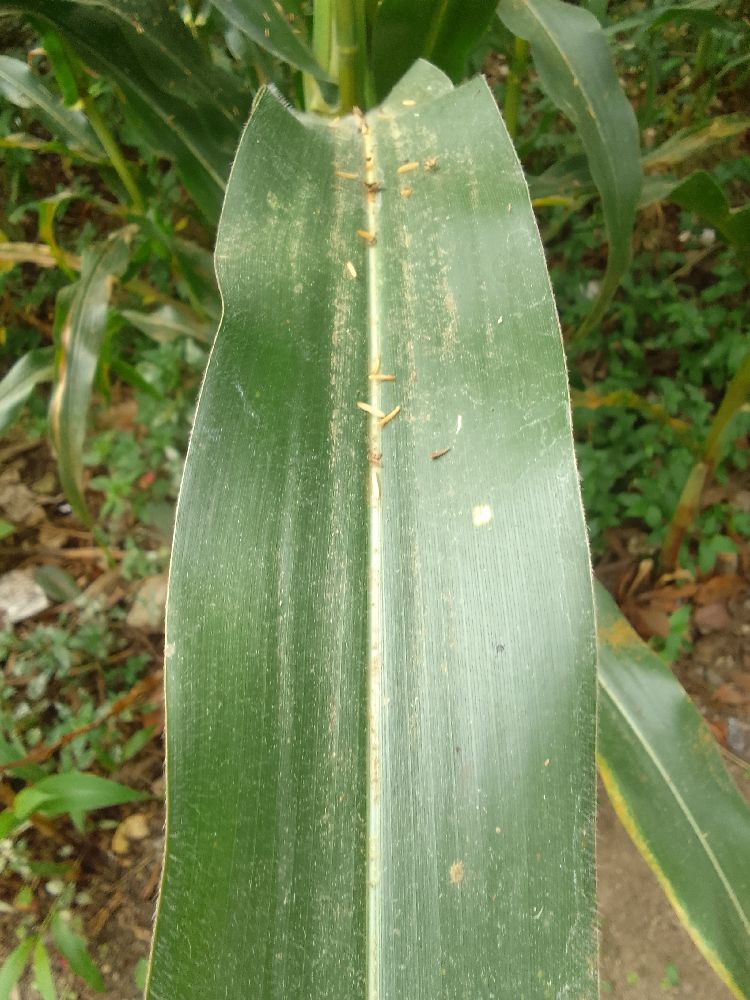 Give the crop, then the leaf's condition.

maize, healthy
